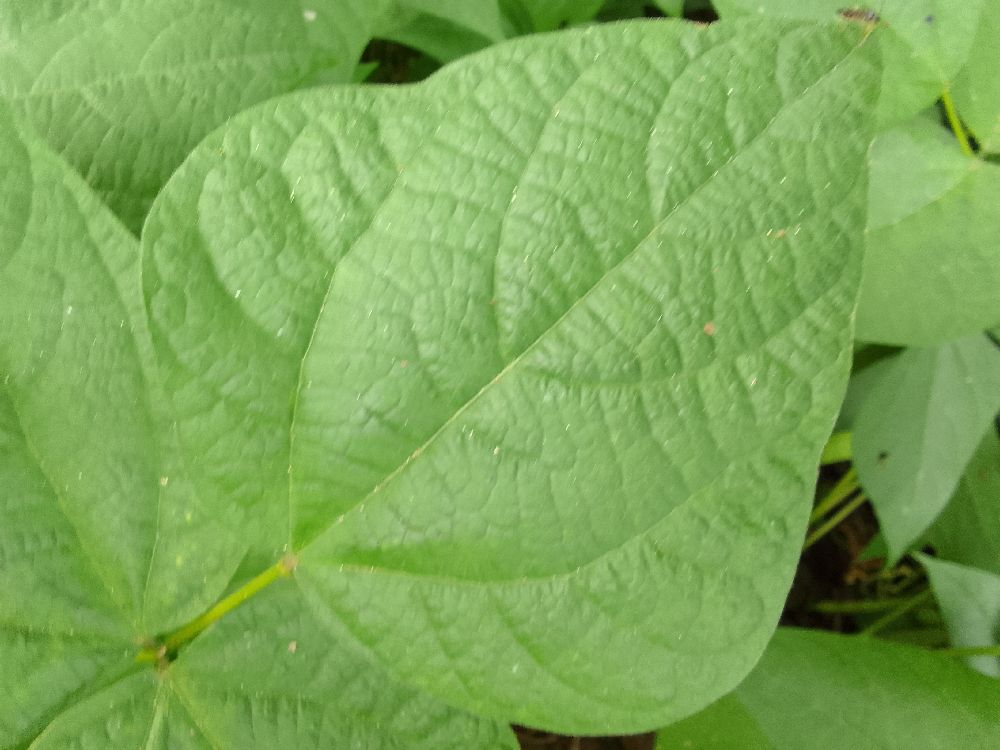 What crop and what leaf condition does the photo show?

common bean, healthy
